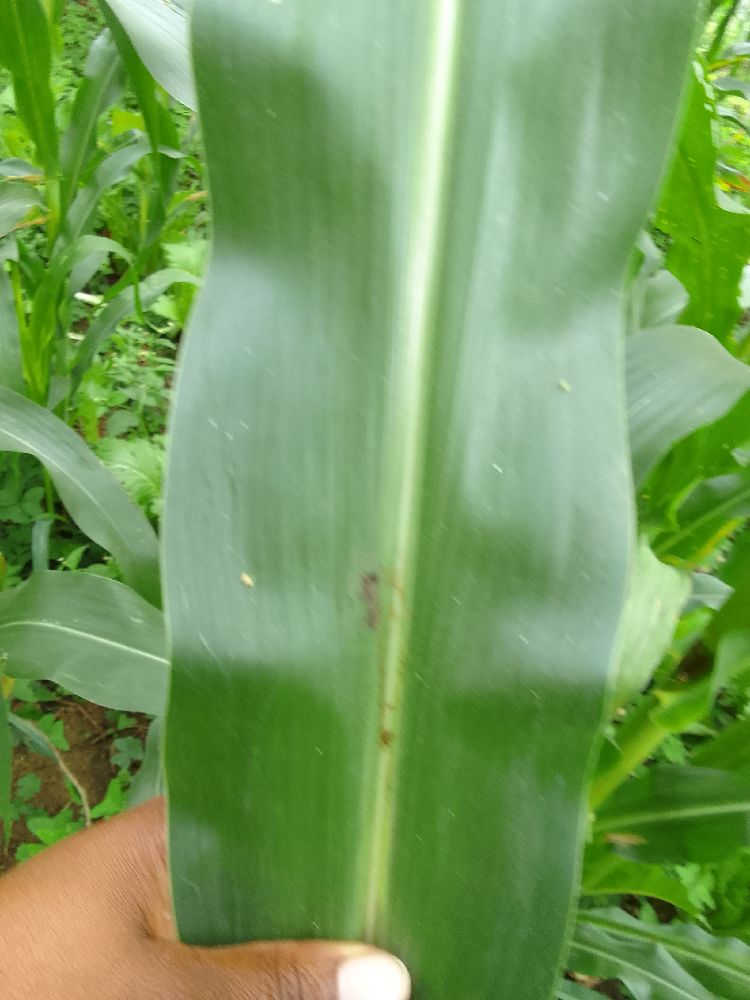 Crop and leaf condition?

maize, healthy
